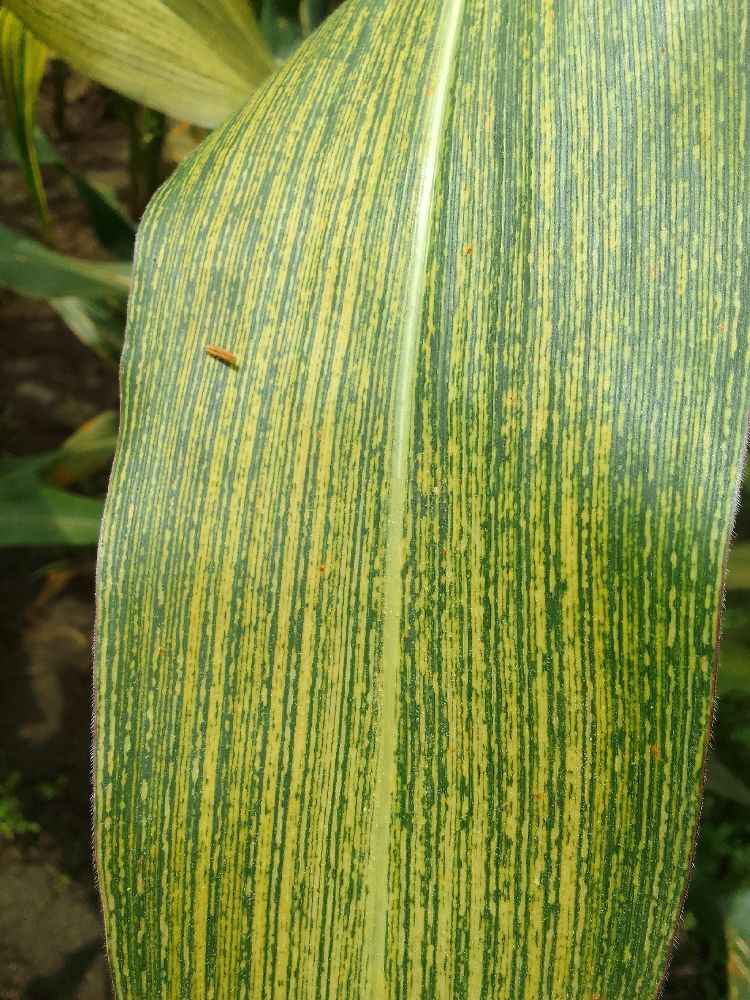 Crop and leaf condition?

maize, maize streak virus
